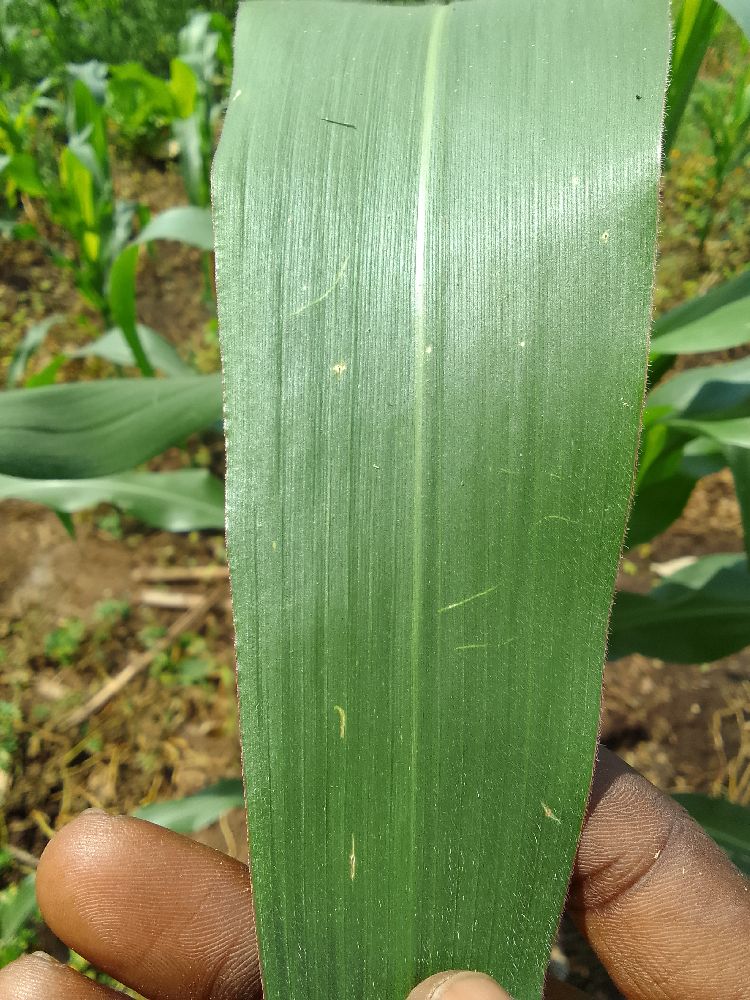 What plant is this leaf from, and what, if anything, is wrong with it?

maize, healthy
